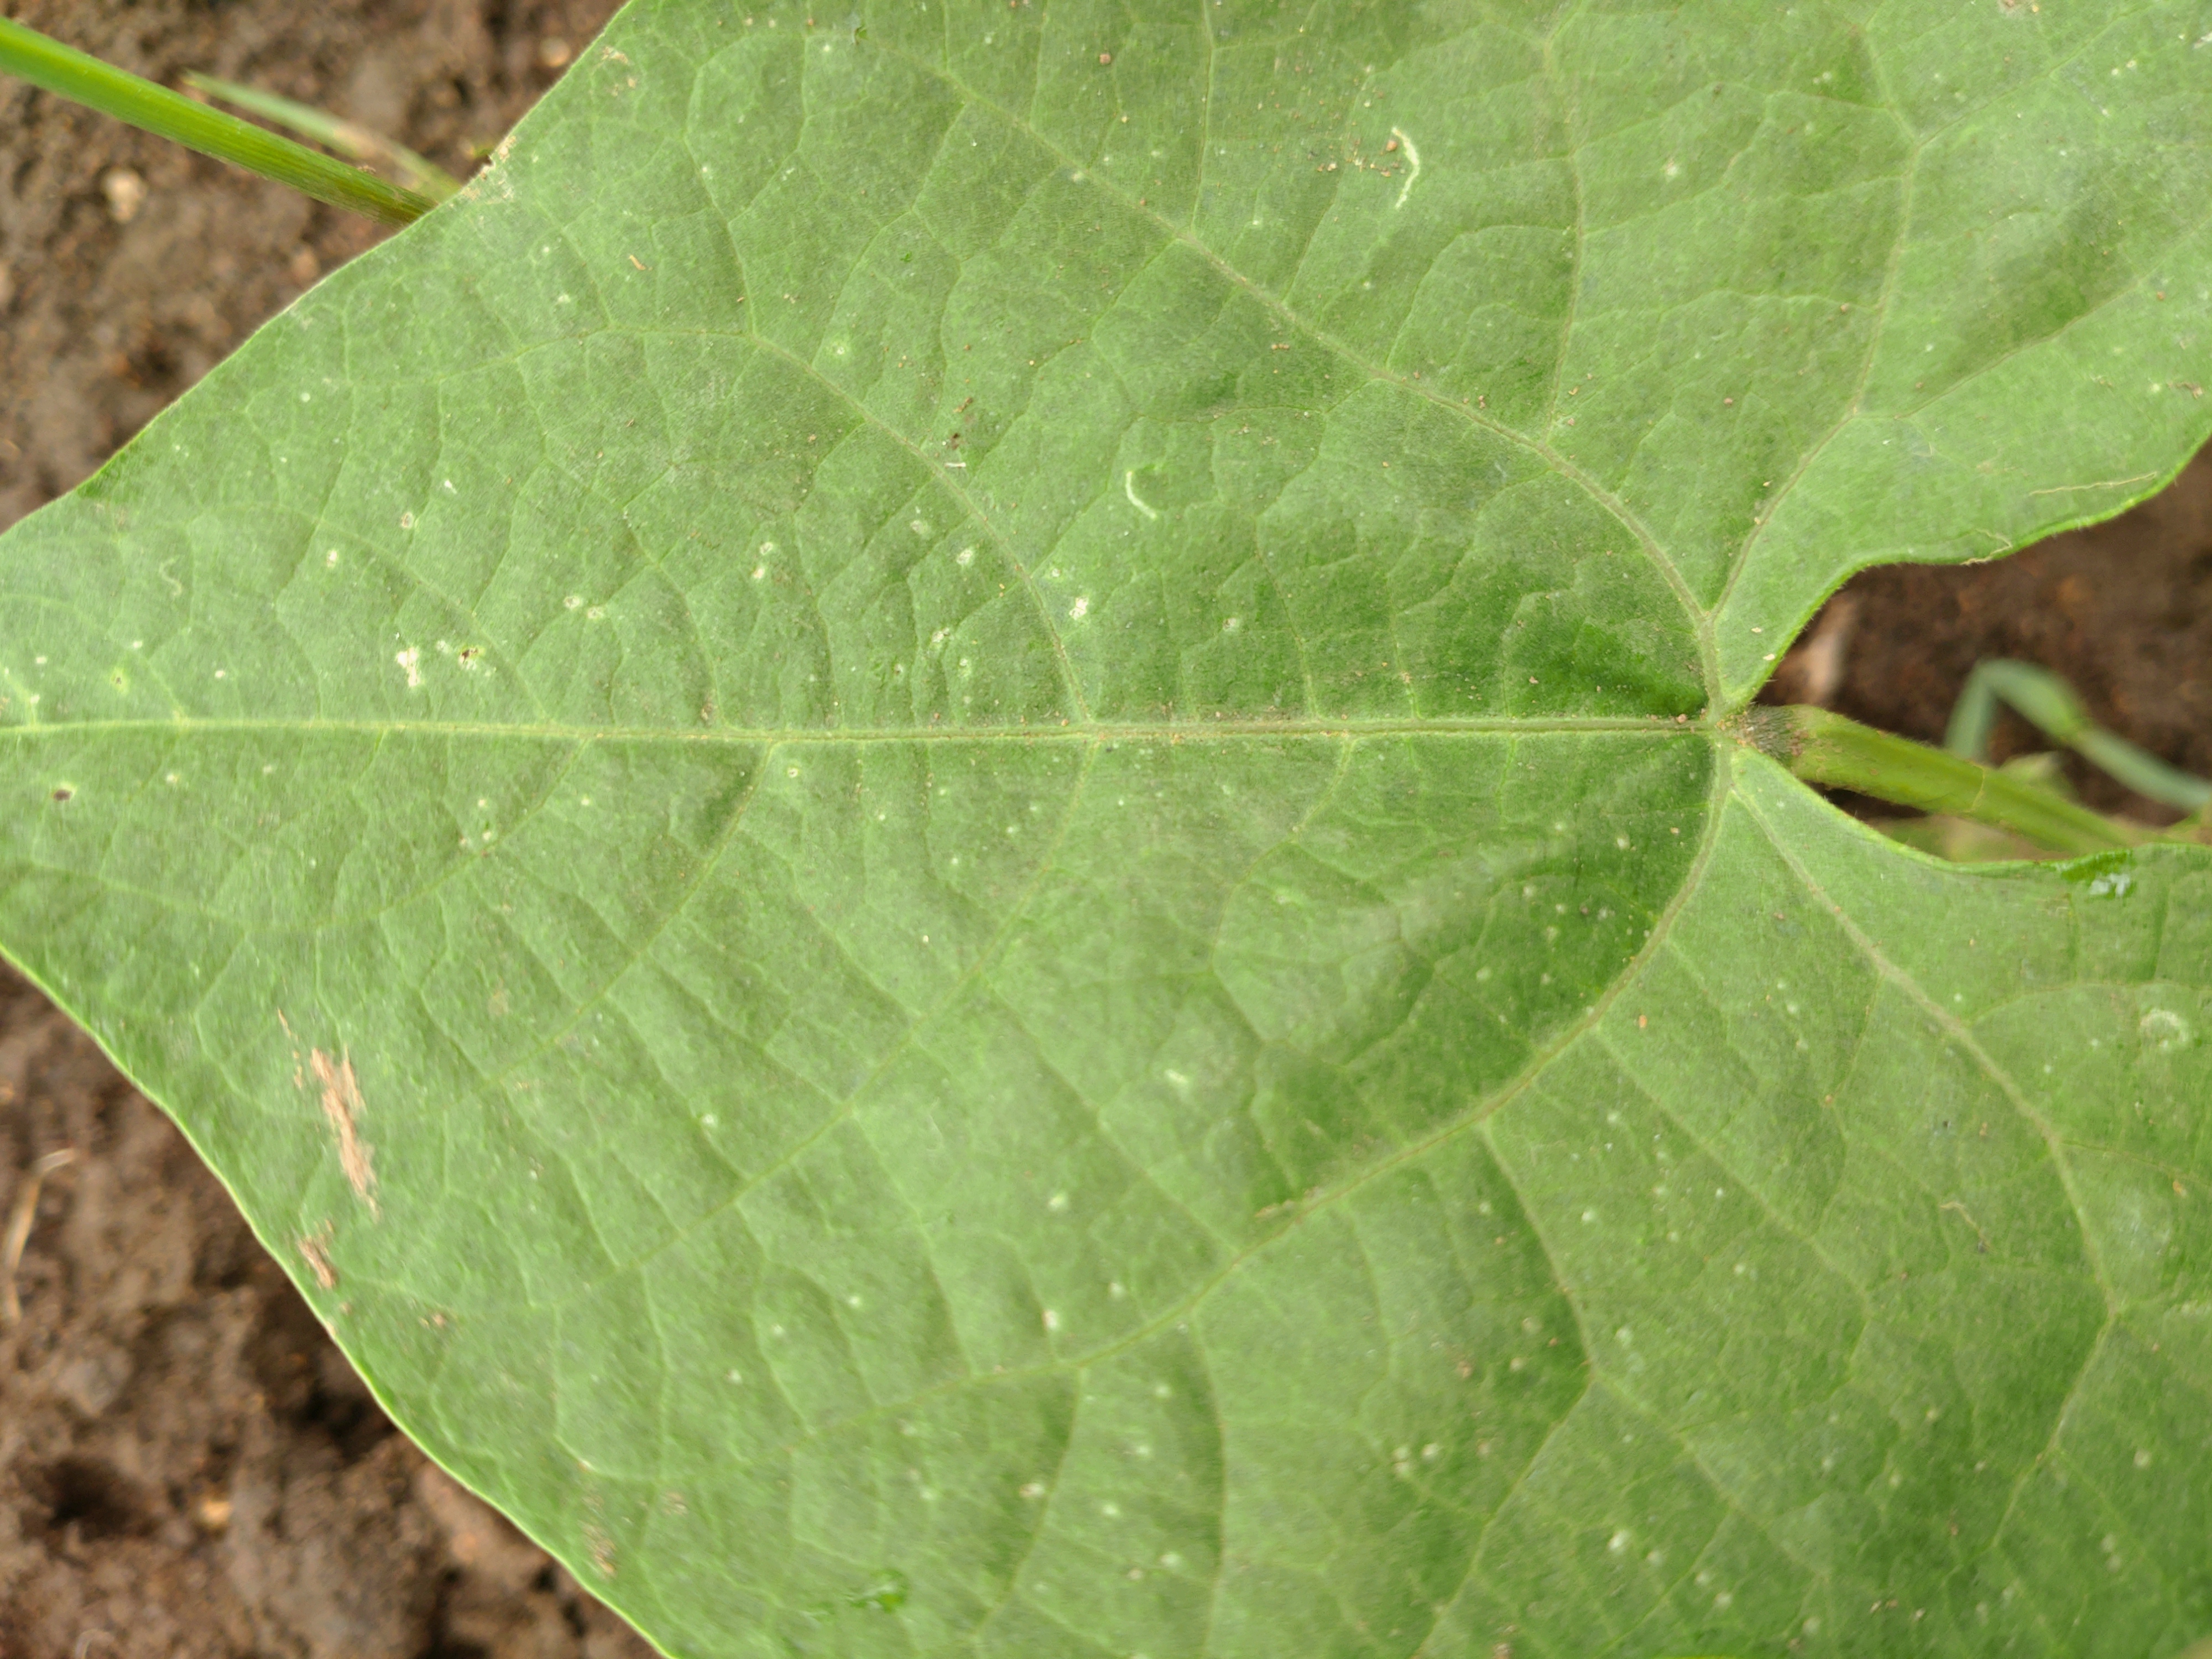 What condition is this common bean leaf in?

healthy
